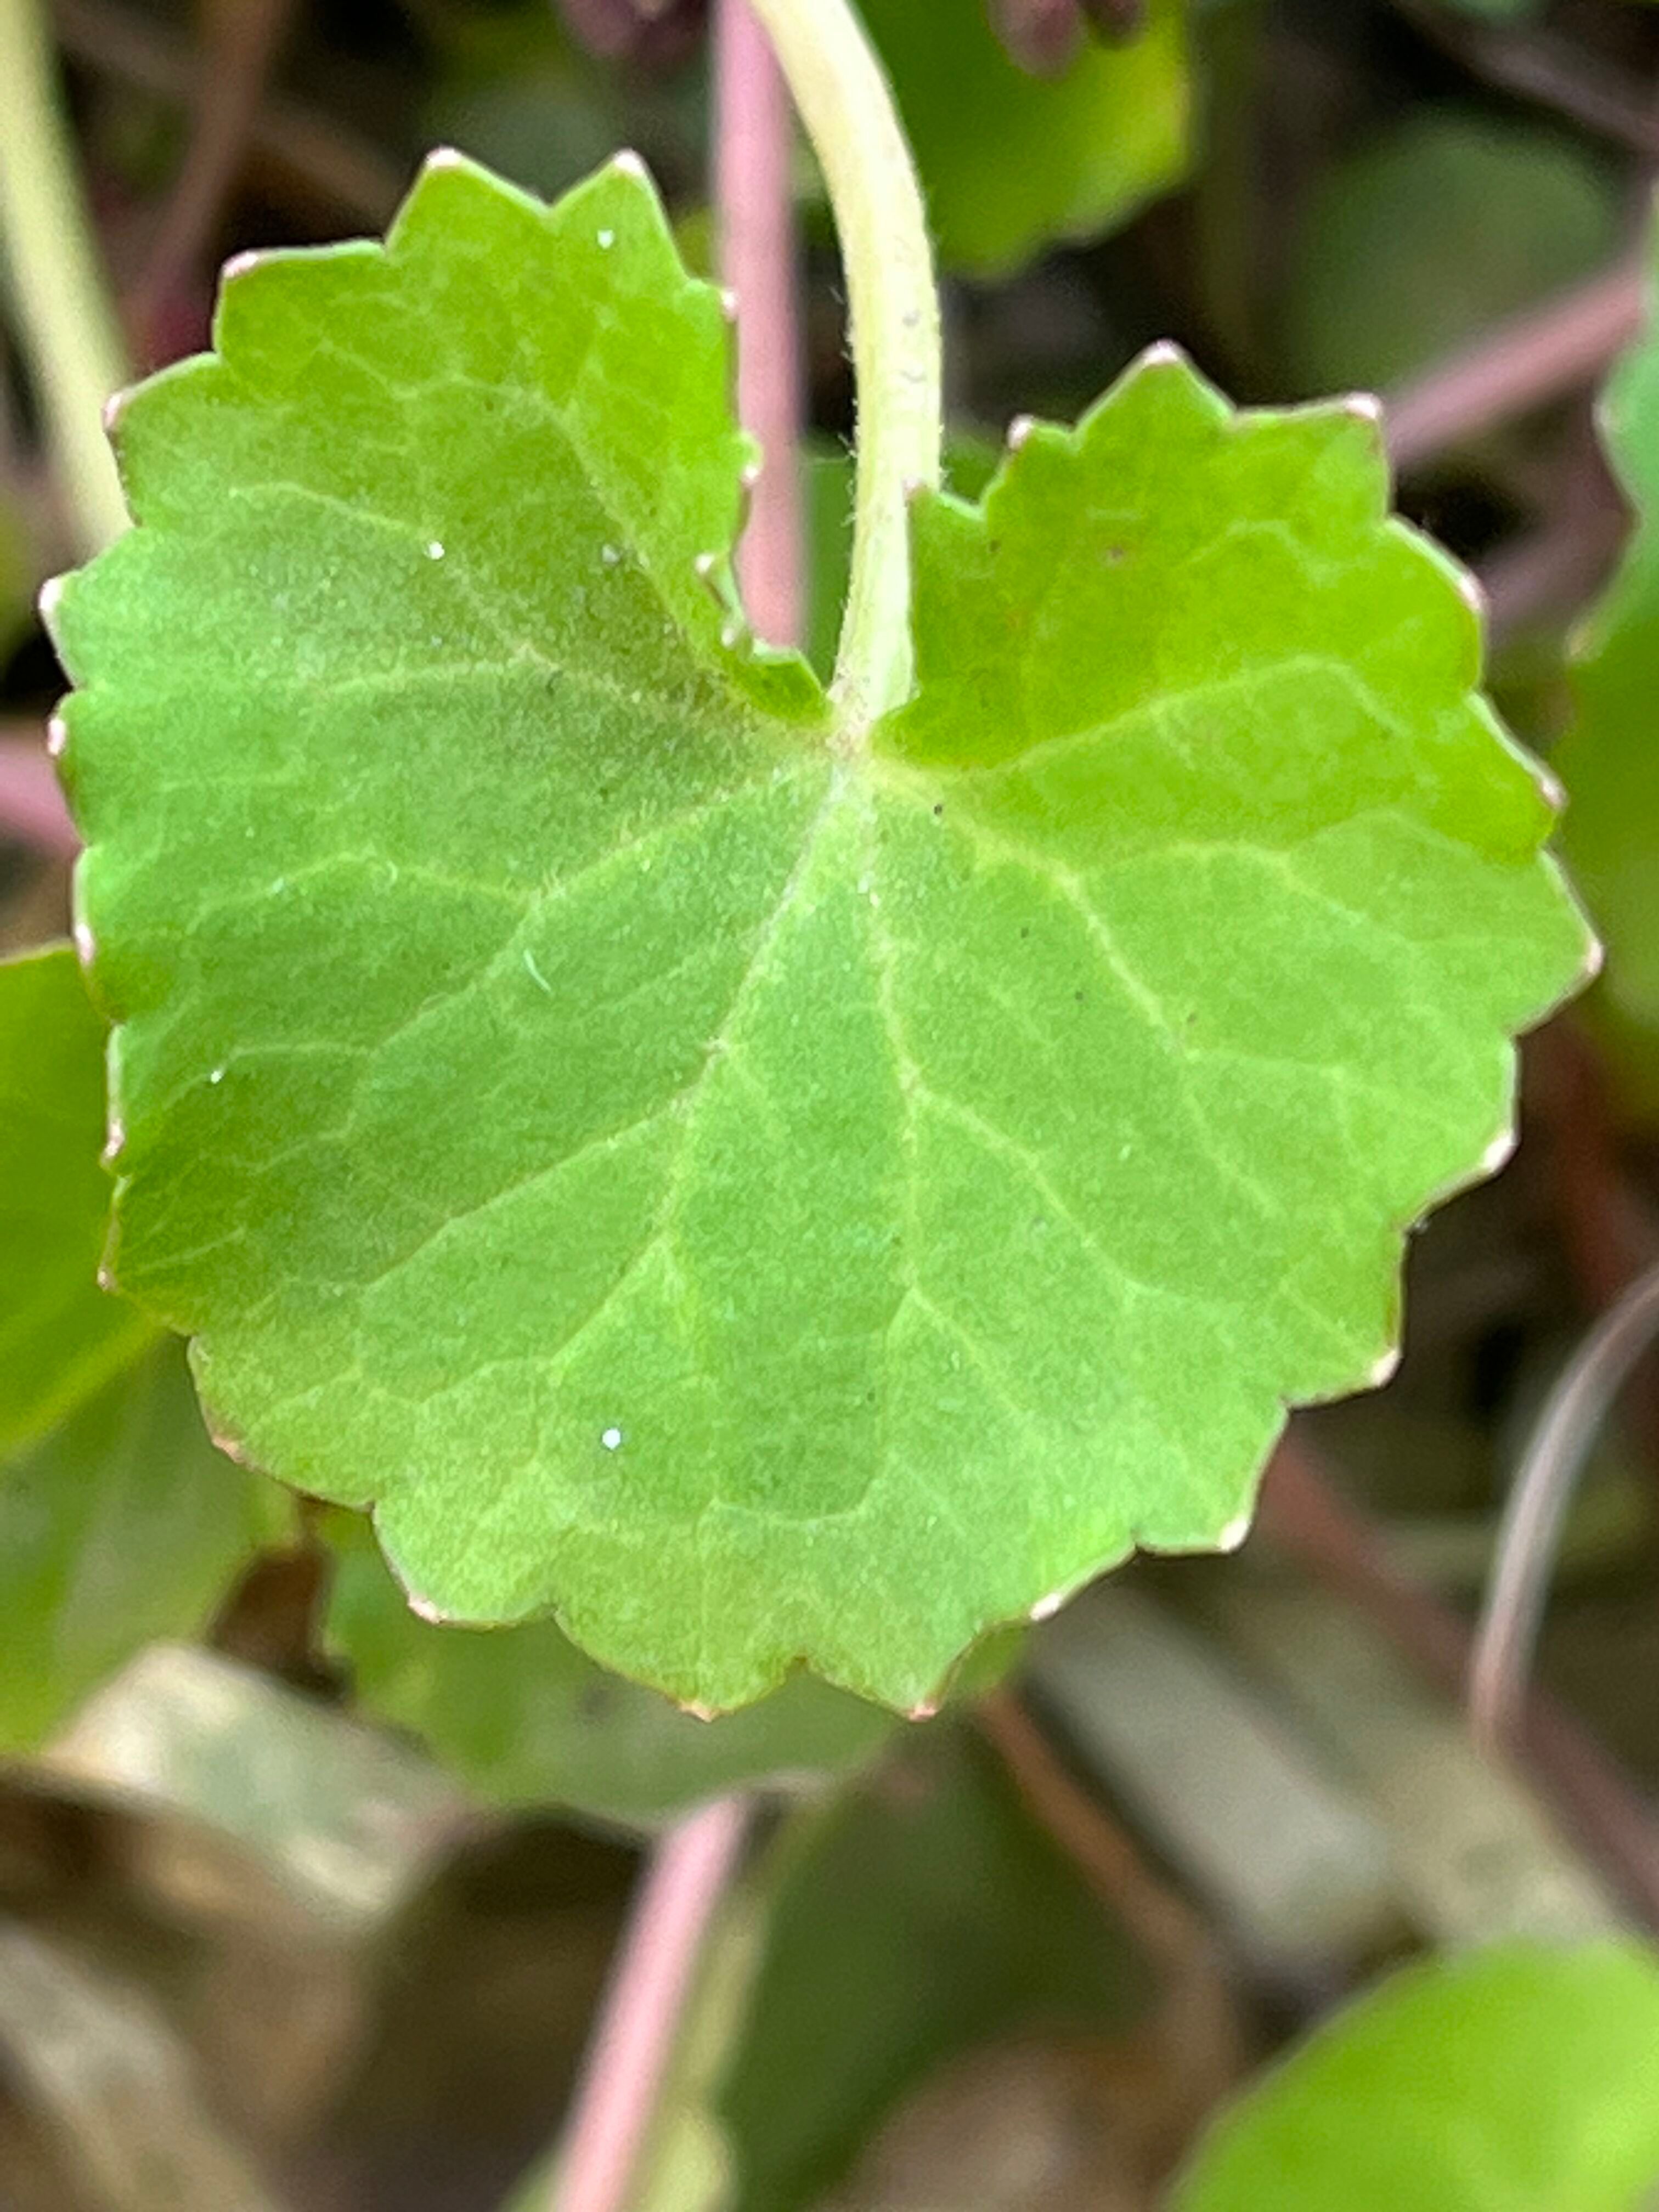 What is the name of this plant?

thankuni
